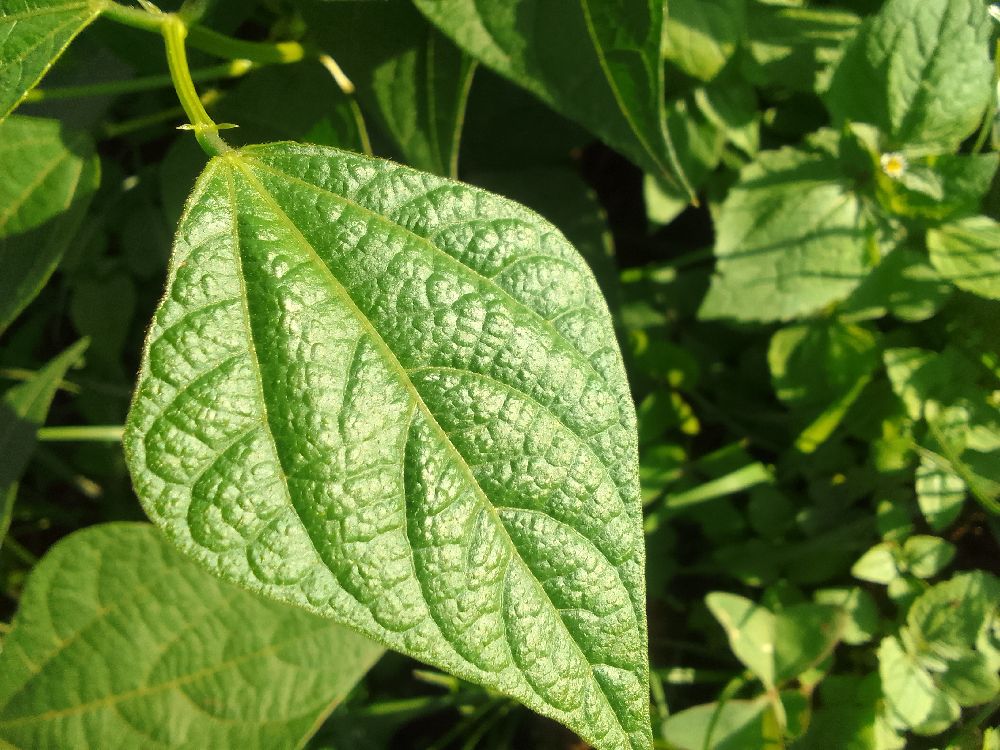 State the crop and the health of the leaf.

common bean, healthy
